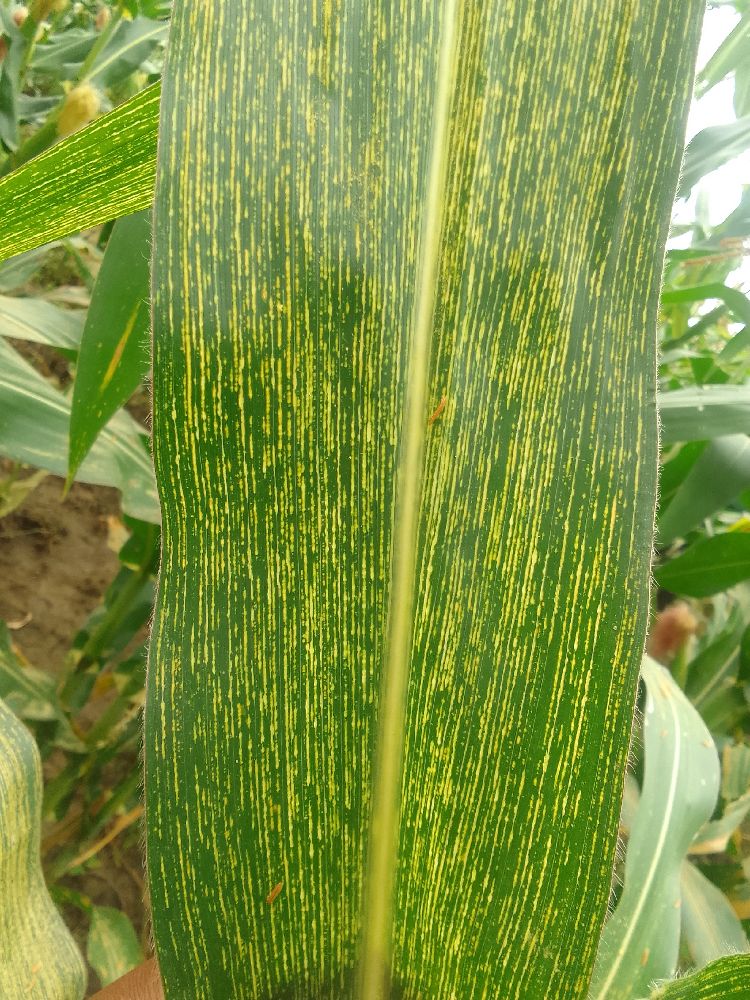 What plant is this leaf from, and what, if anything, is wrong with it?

maize, maize streak virus
